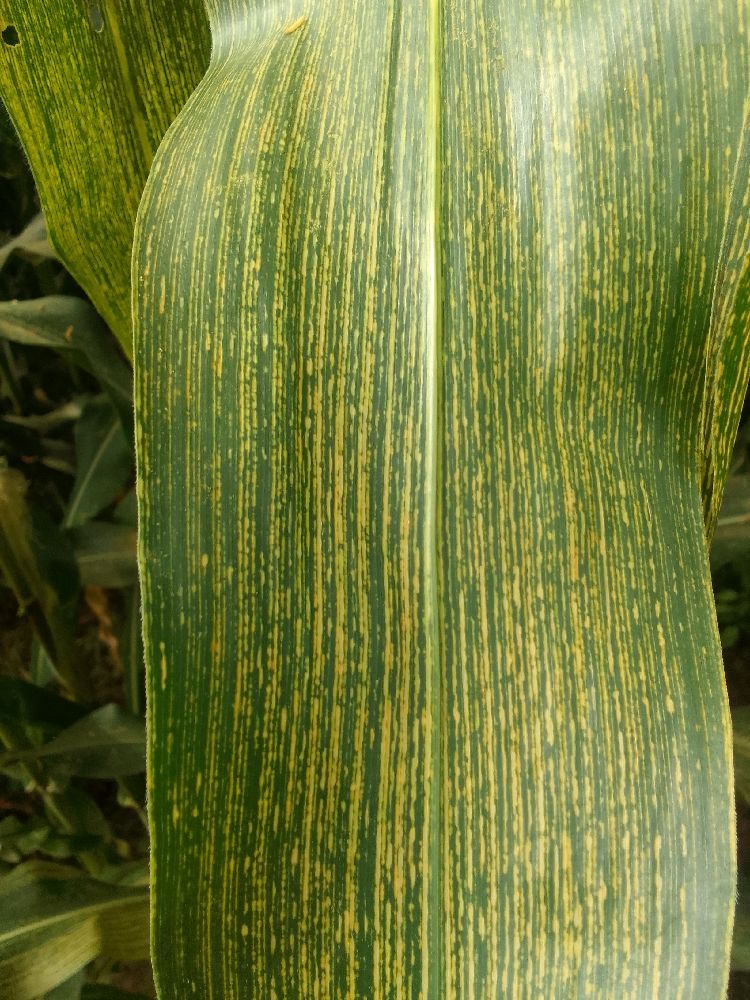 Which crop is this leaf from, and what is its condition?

maize, maize streak virus
